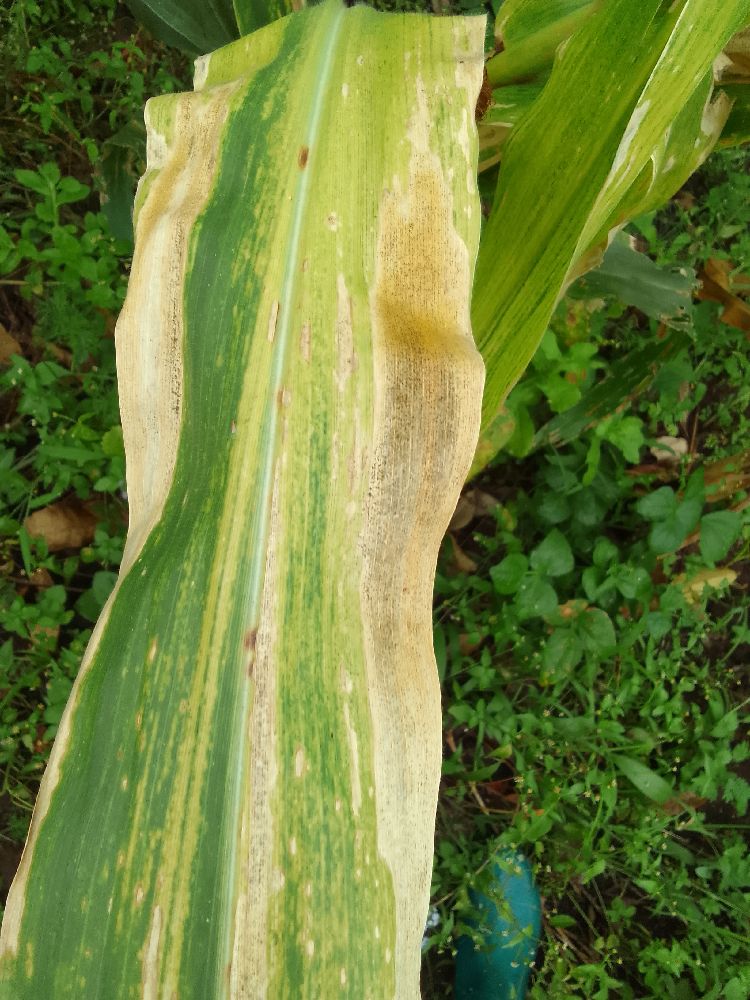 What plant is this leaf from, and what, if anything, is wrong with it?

maize, maize lethal necrosis
